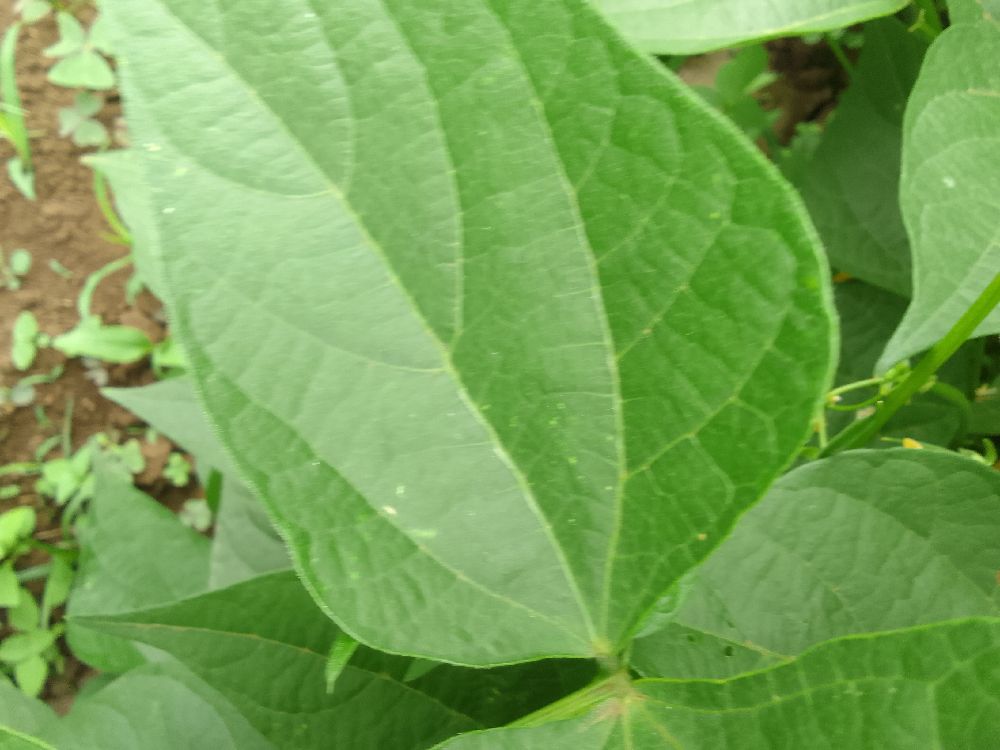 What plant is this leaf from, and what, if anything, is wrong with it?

common bean, healthy
